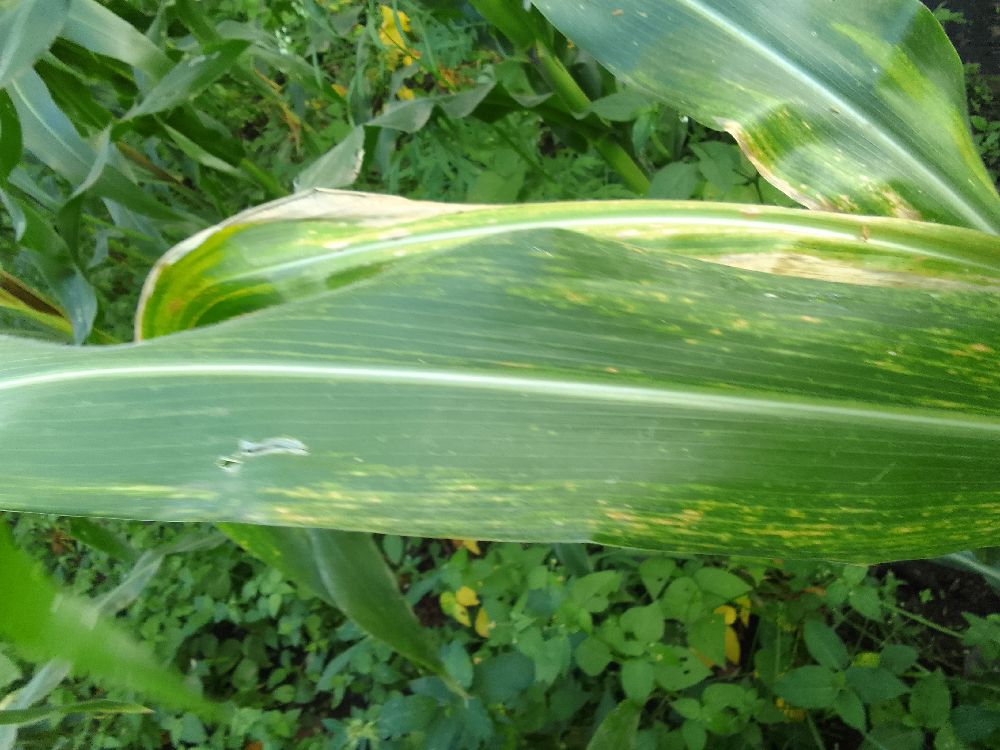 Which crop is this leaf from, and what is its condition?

maize, maize lethal necrosis
